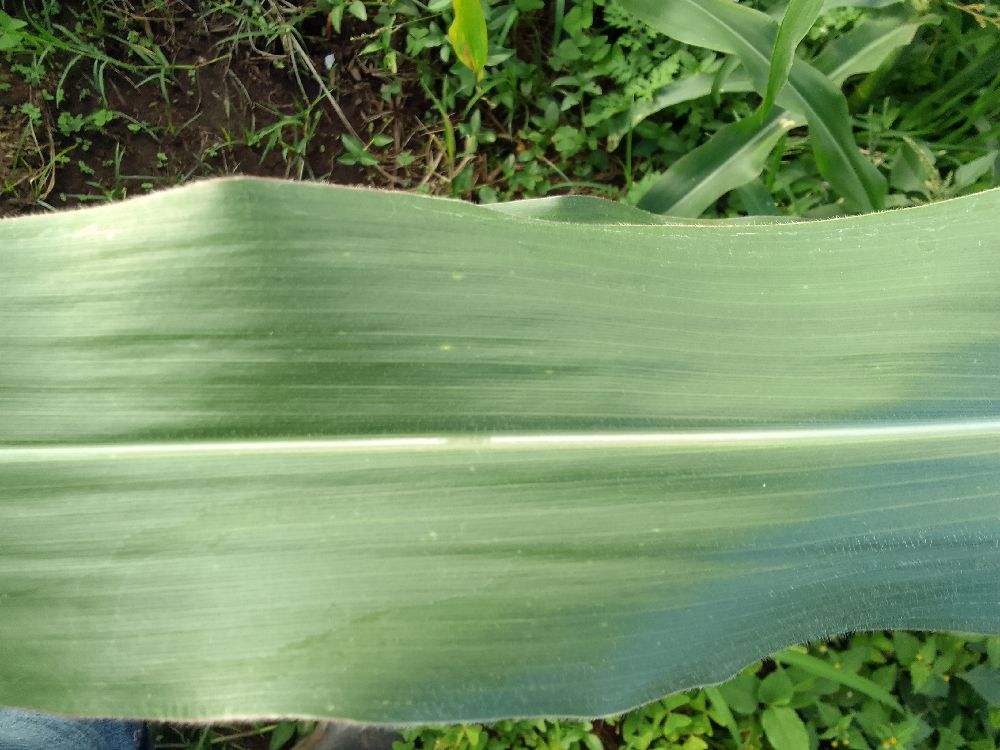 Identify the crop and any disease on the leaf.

maize, healthy
